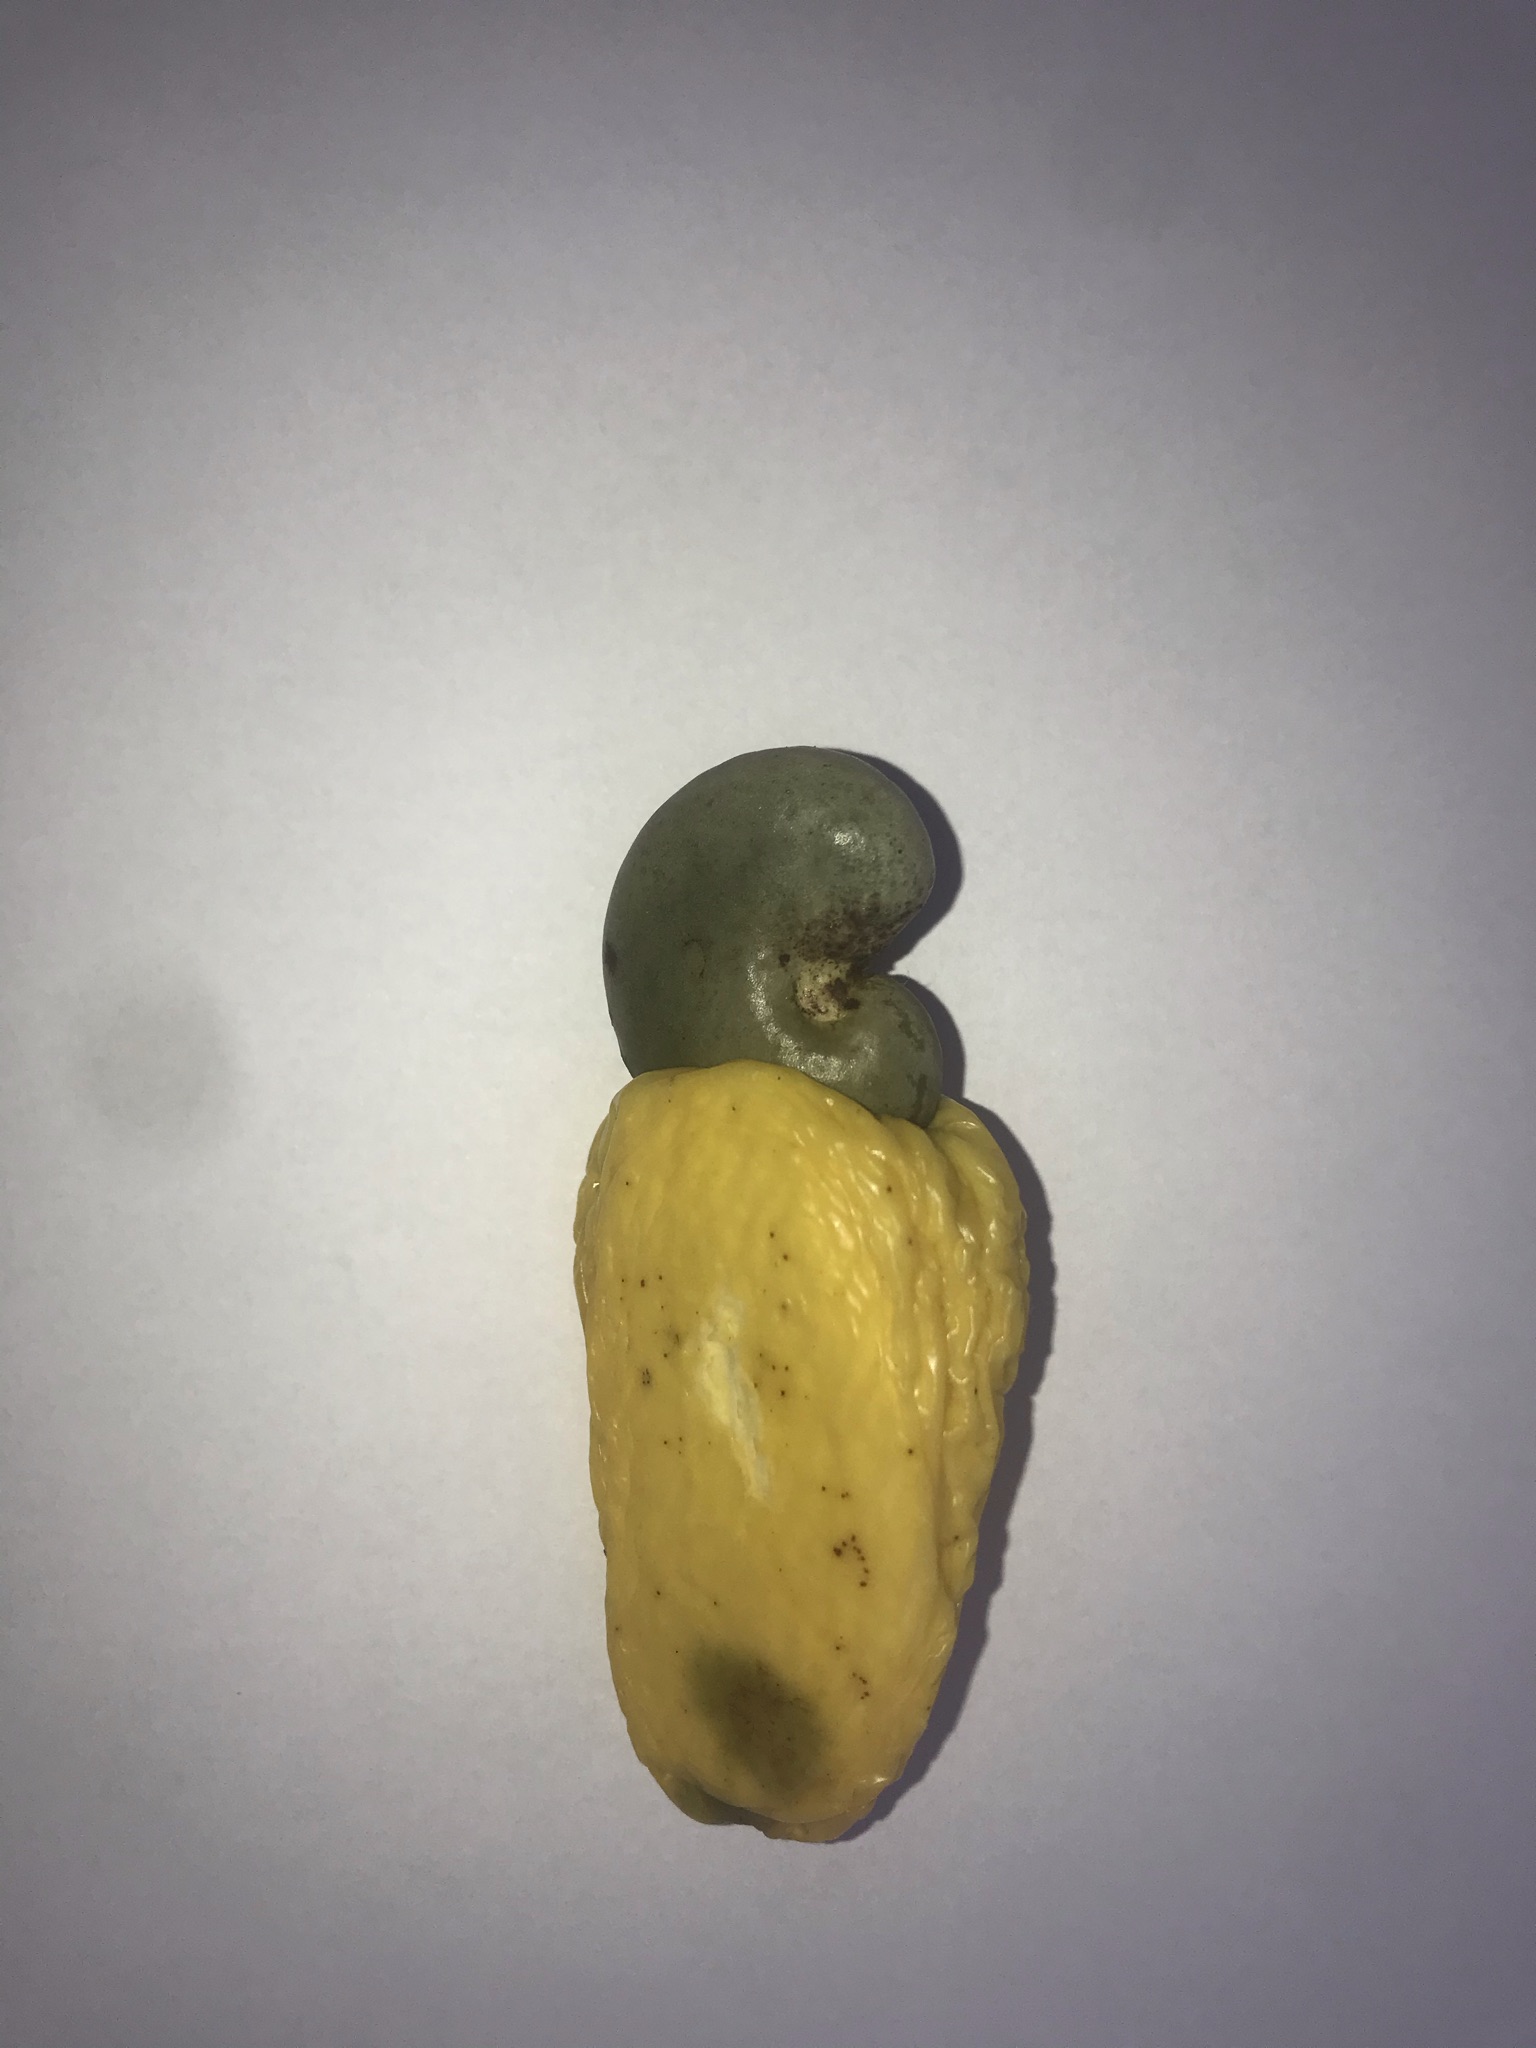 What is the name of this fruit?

caju amarelo
